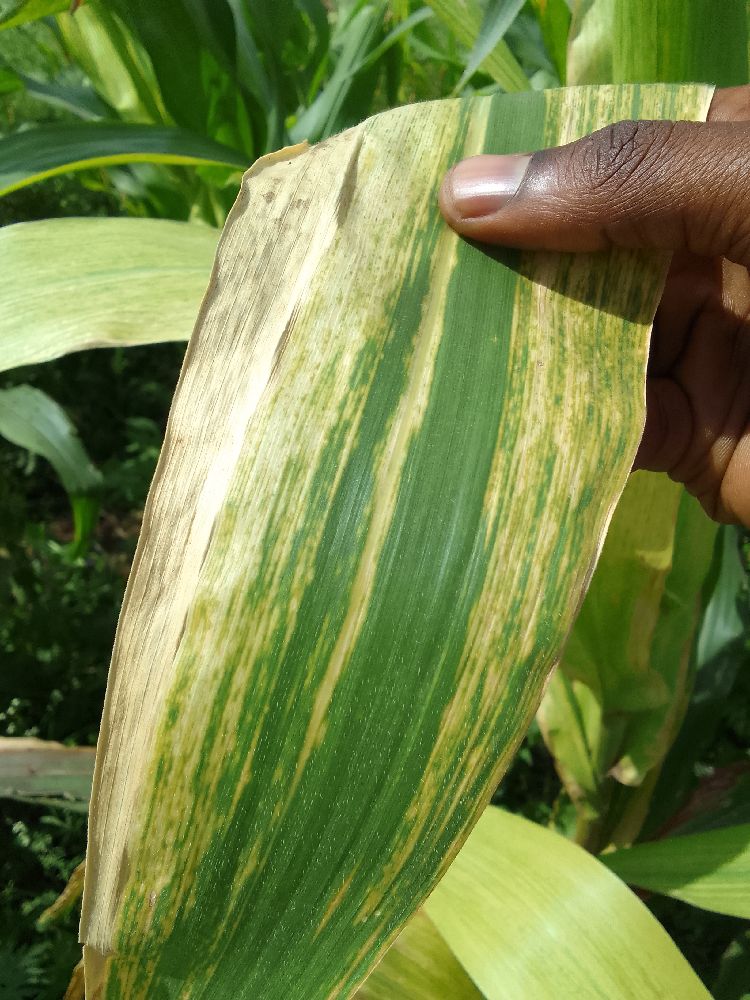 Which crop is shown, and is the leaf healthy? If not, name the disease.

maize, maize lethal necrosis
